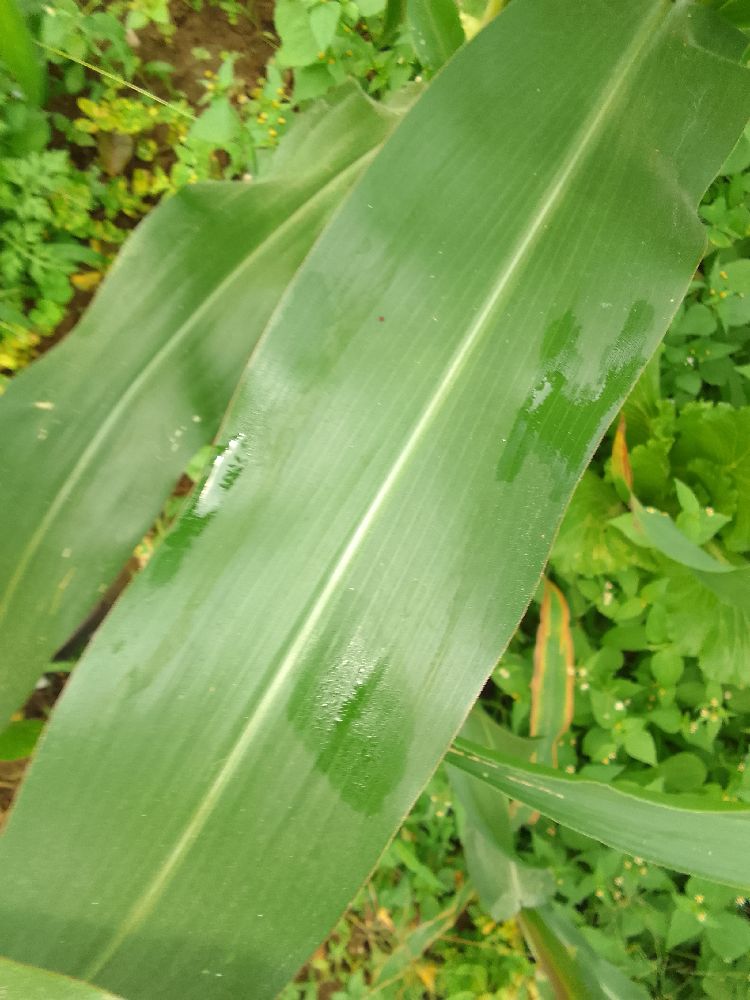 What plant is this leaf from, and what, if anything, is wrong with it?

maize, healthy
